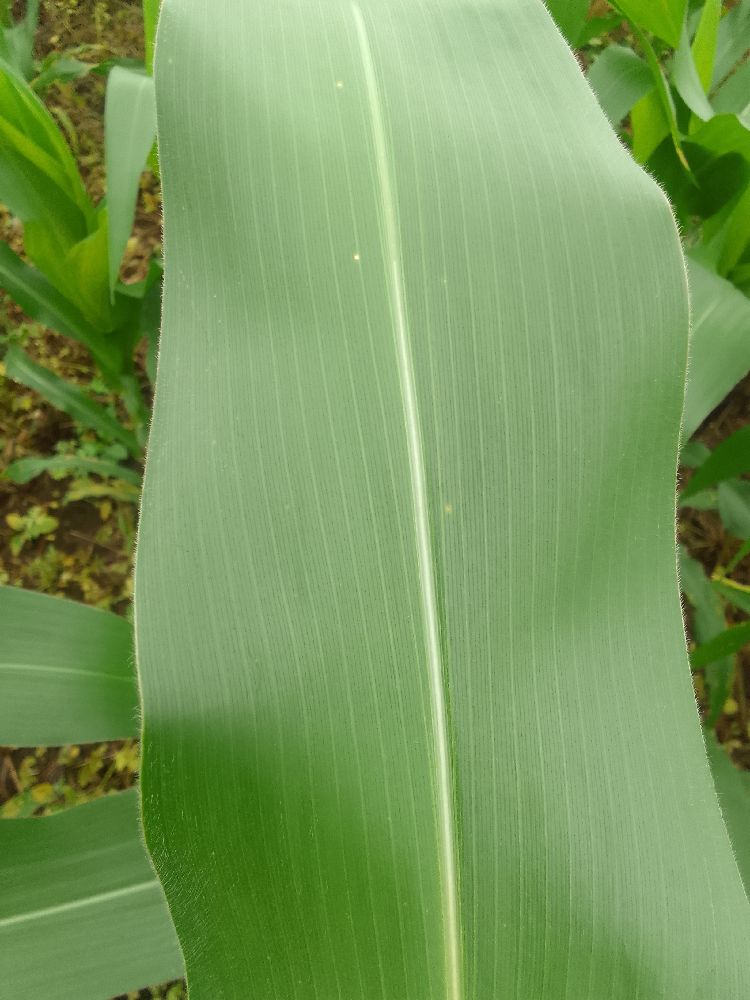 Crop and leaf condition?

maize, healthy
